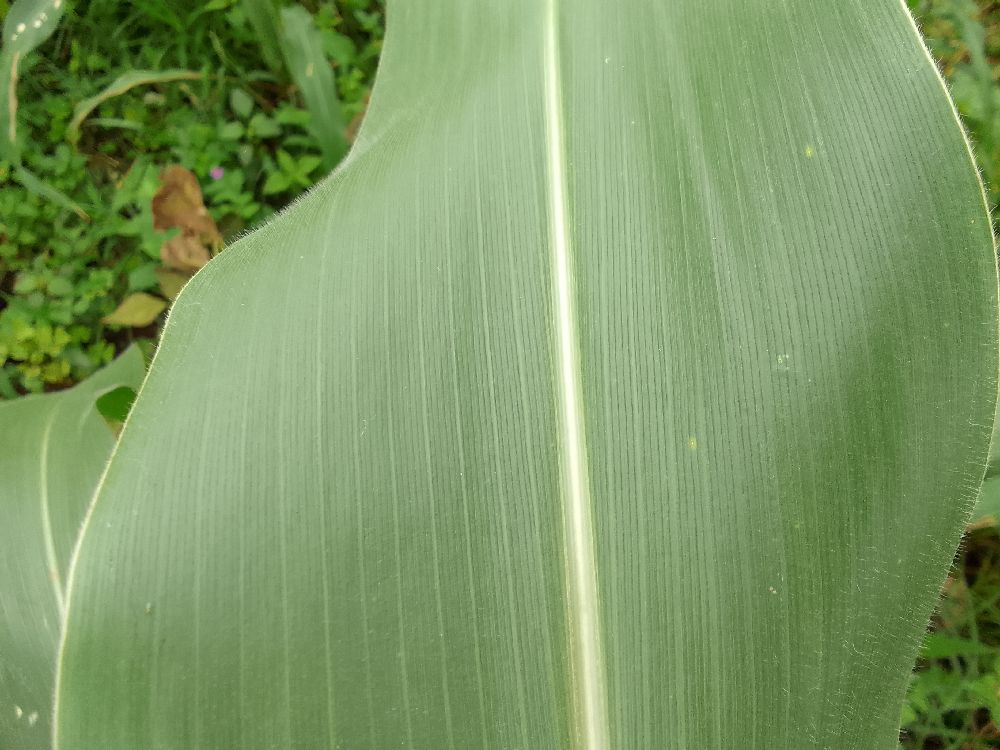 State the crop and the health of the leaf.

maize, healthy
